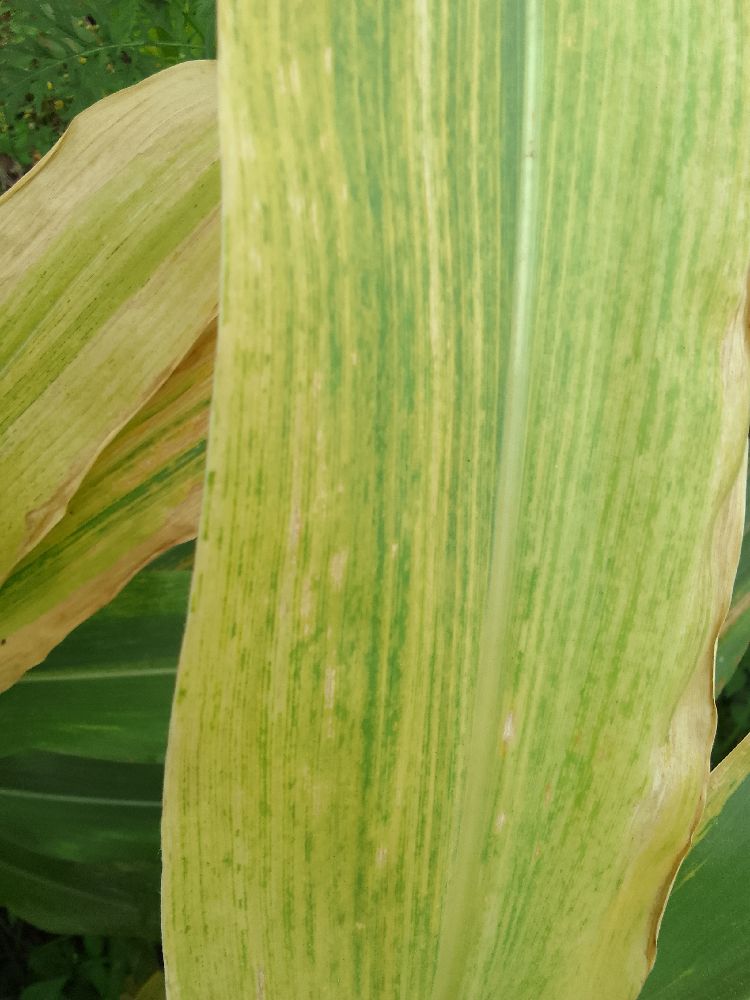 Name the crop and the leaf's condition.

maize, maize lethal necrosis
